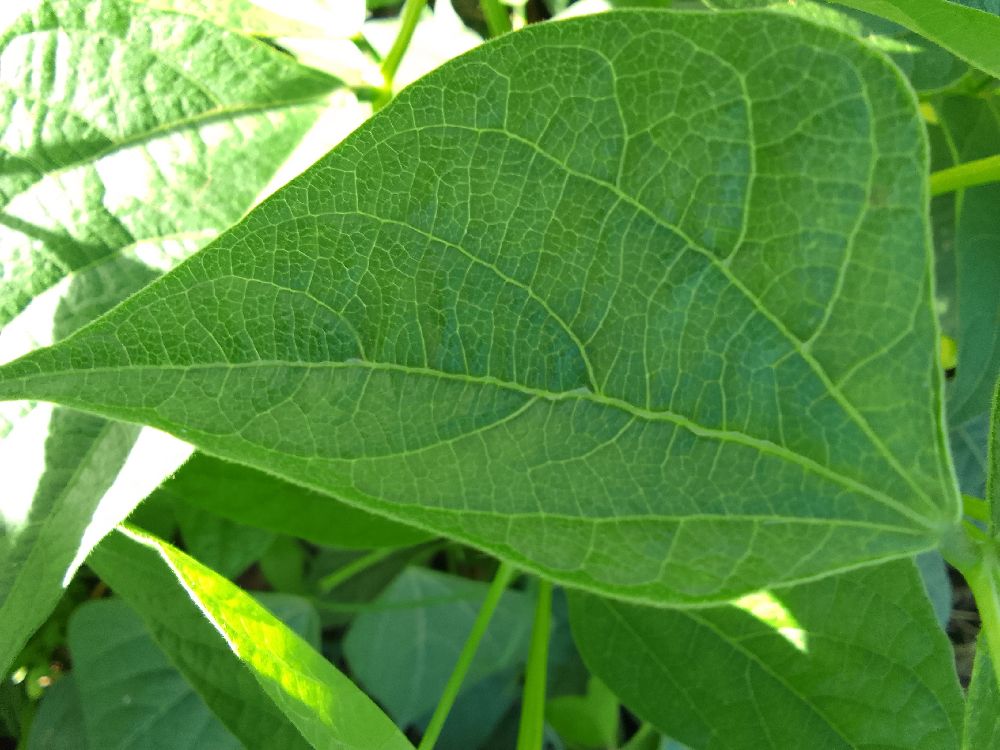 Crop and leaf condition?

common bean, healthy
